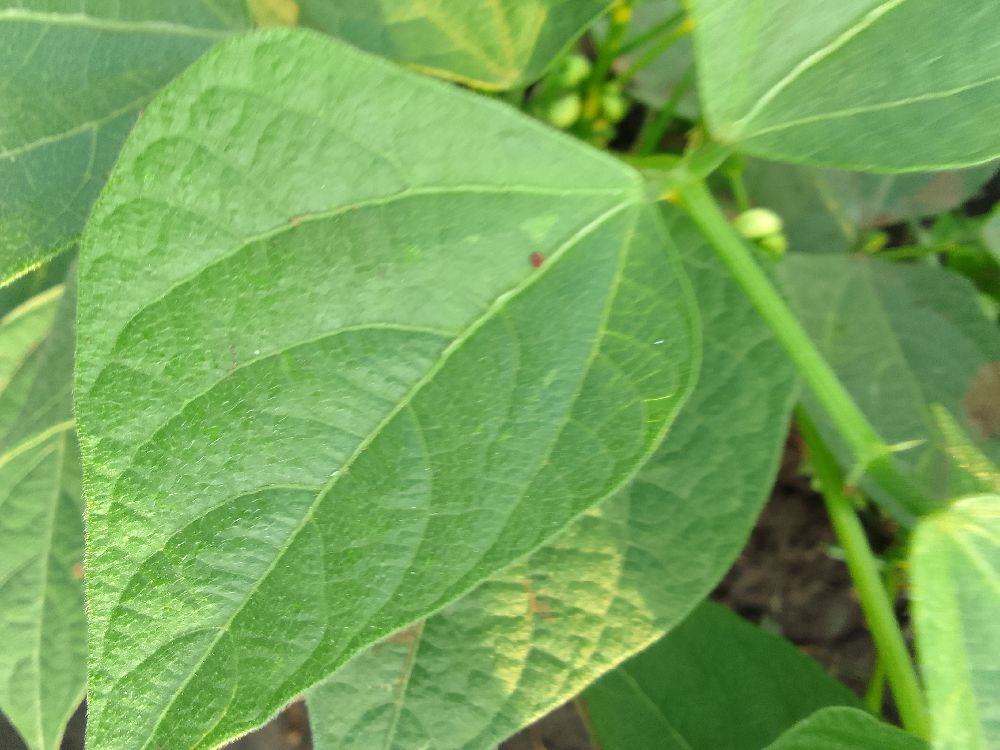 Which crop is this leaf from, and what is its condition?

common bean, healthy
